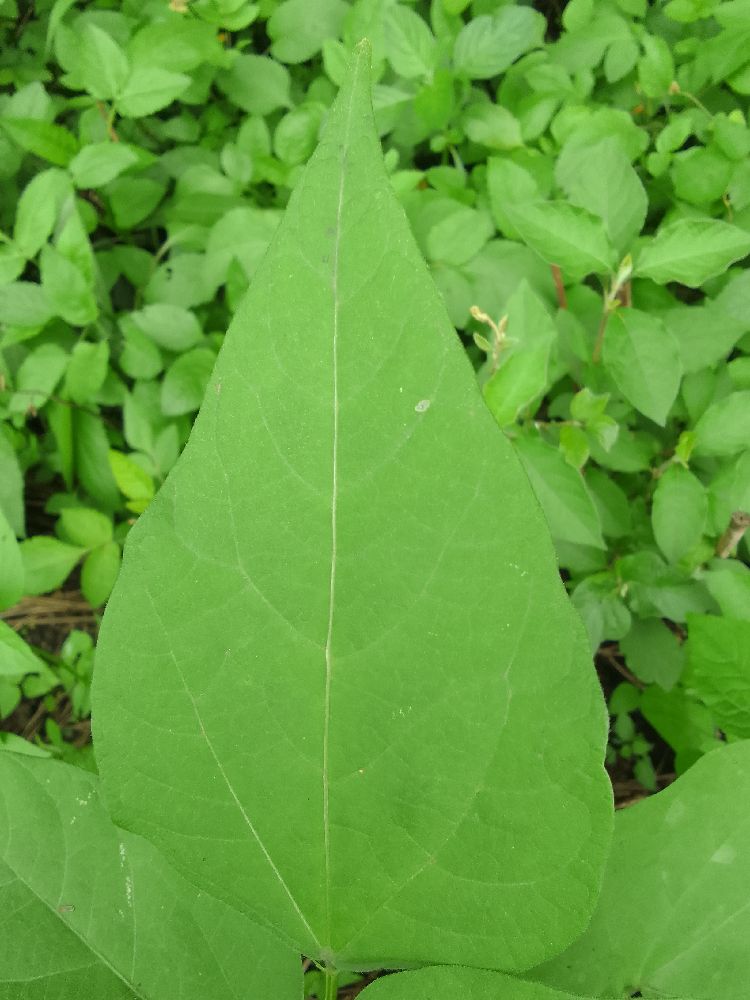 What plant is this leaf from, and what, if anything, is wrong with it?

common bean, healthy
